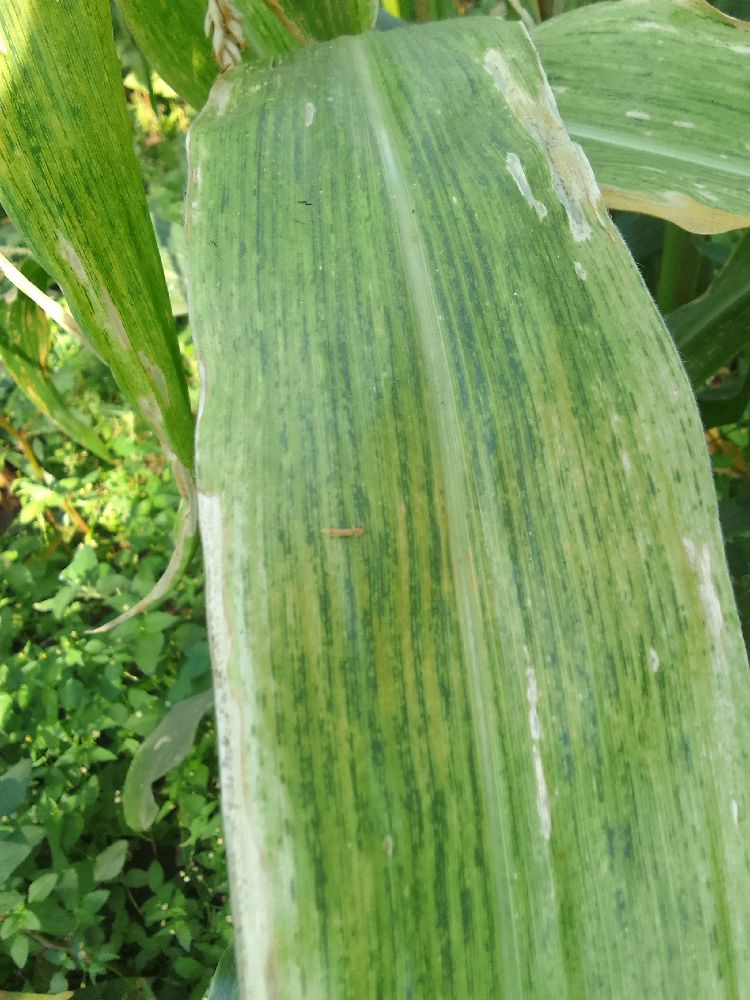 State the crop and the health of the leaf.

maize, maize lethal necrosis
